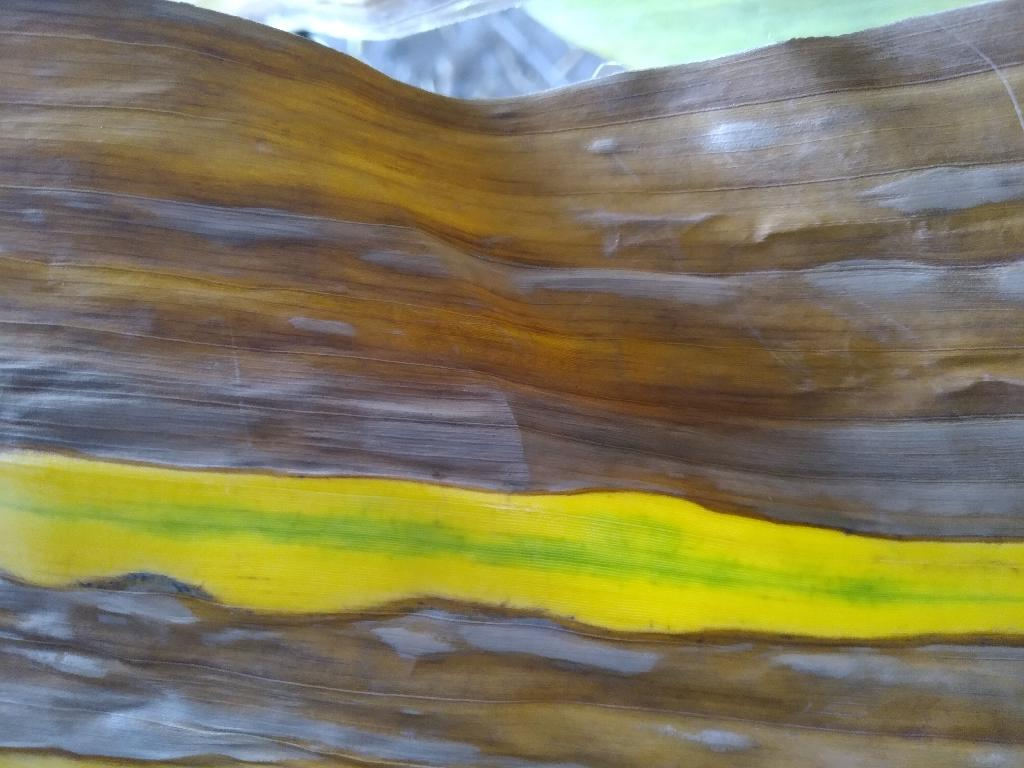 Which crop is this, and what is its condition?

banana, fusarium wilt race 1
